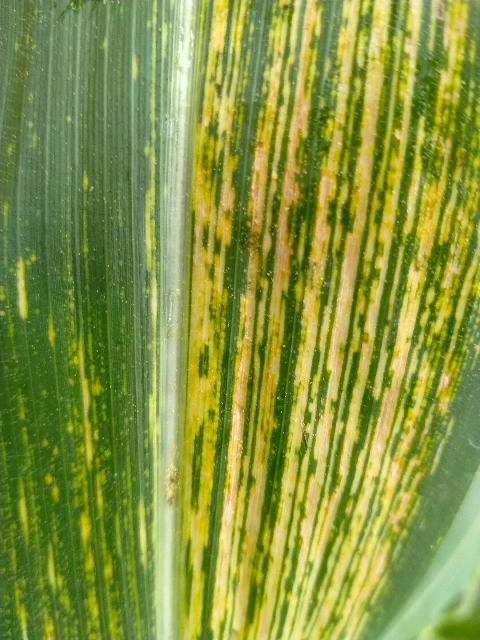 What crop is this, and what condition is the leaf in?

maize, maize streak virus
